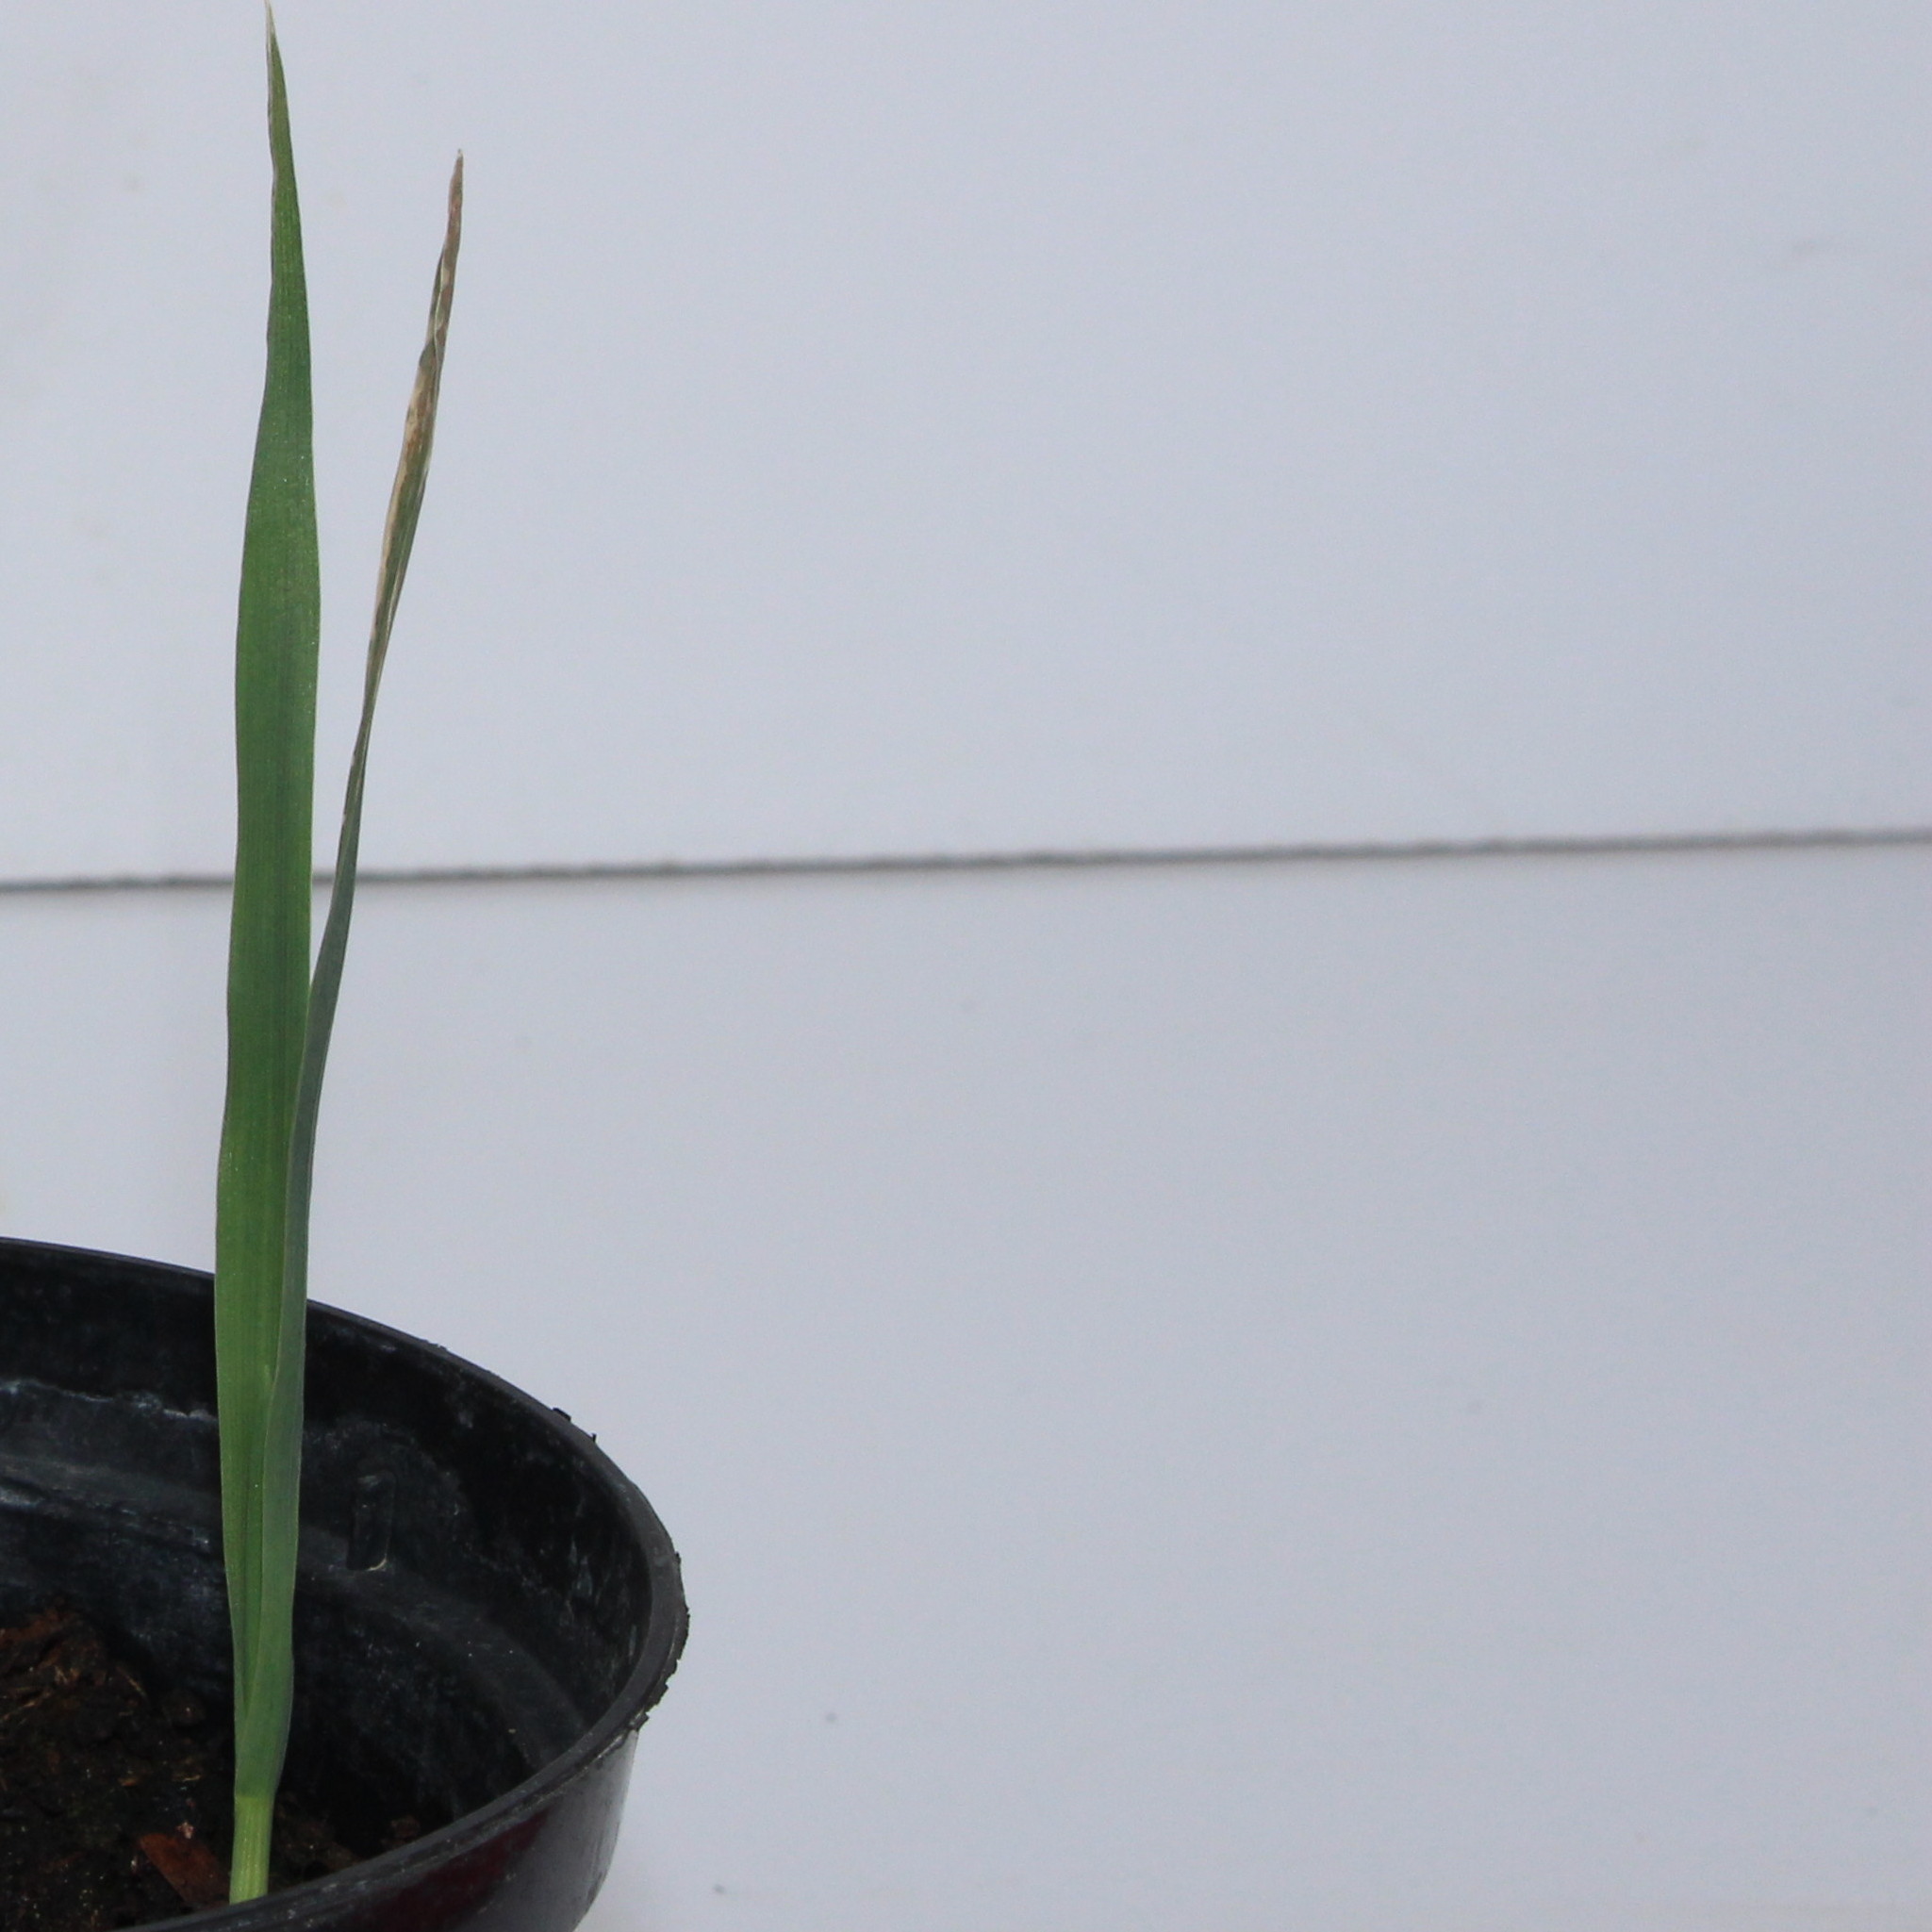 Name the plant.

Avena sterilis
